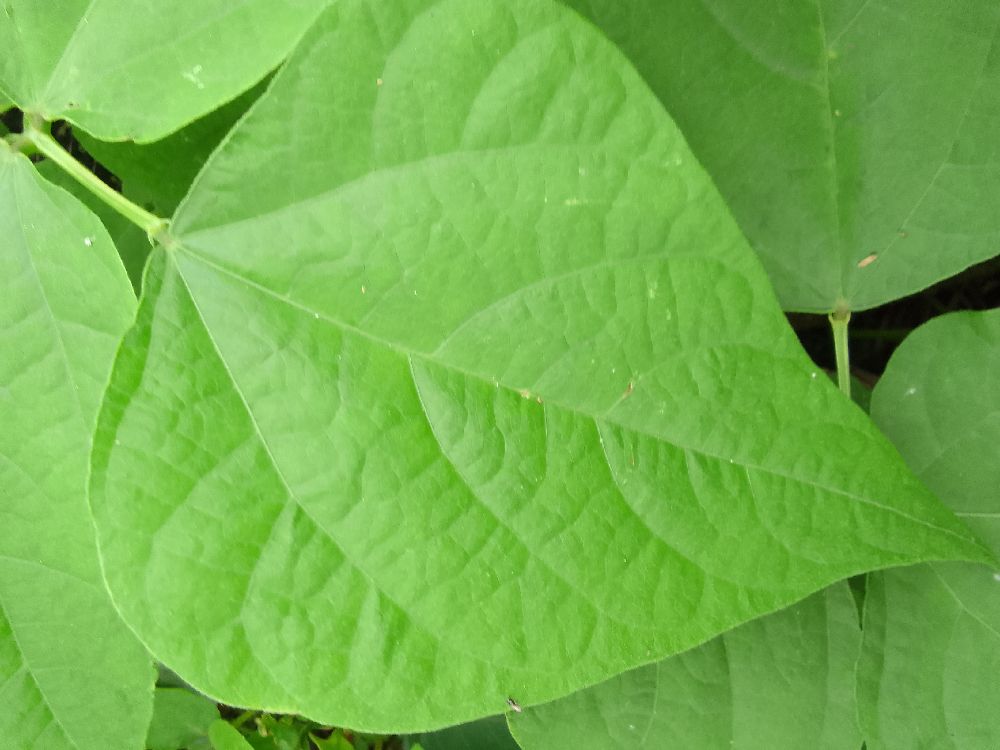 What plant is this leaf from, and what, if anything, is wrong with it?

common bean, healthy
